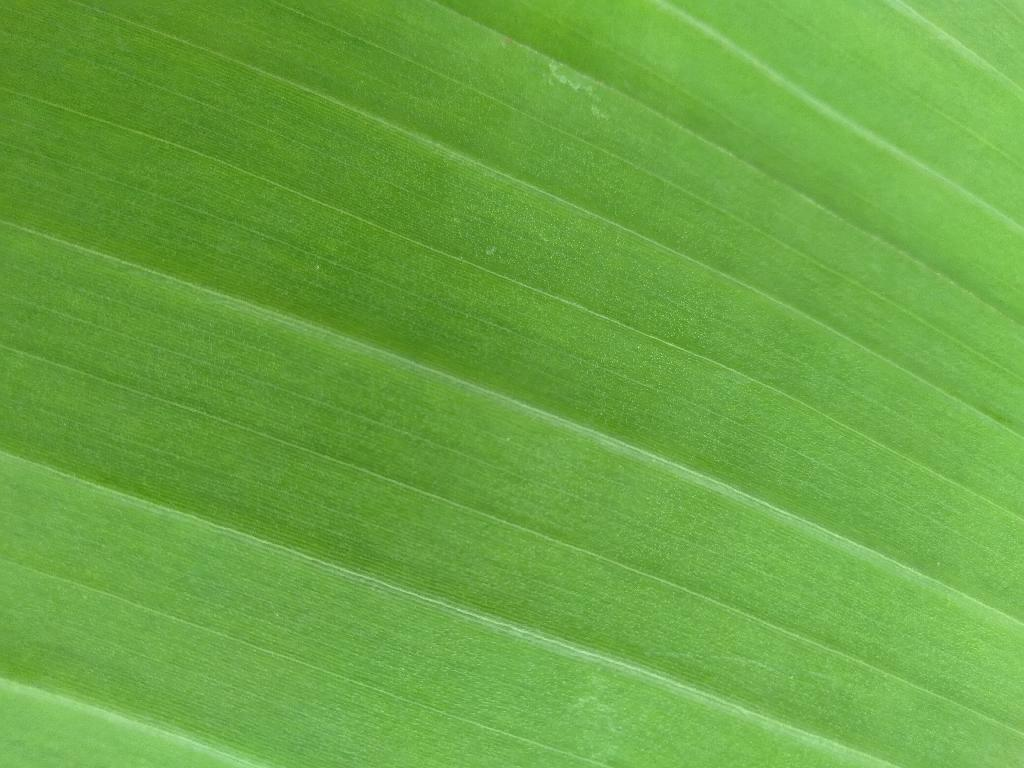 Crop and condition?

banana, healthy
